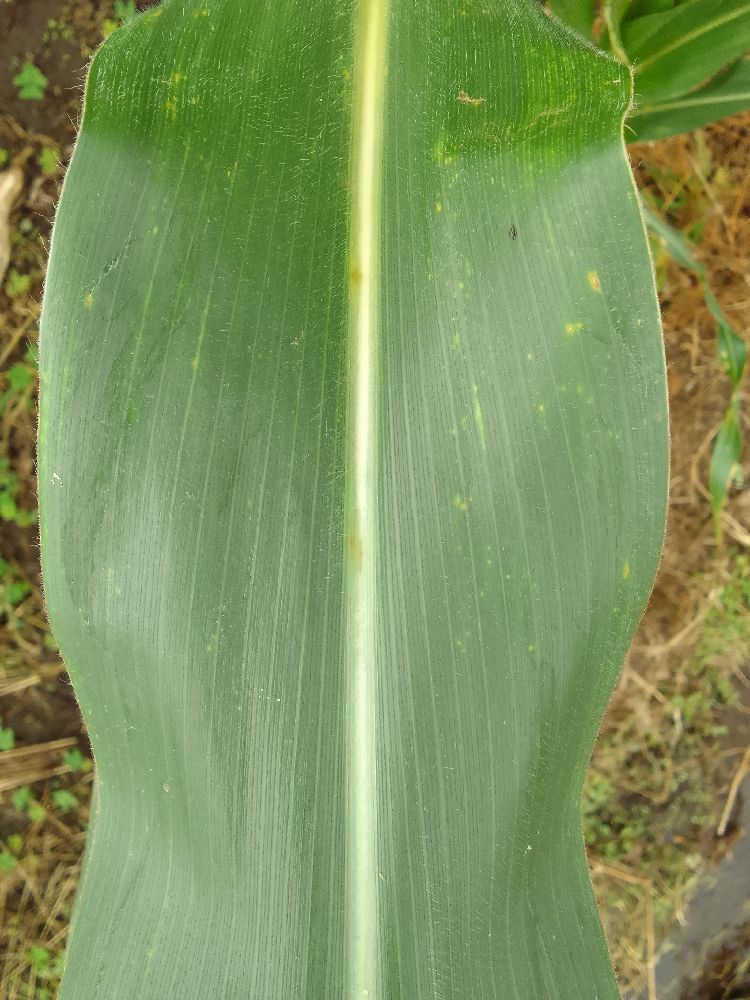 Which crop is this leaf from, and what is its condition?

maize, healthy
